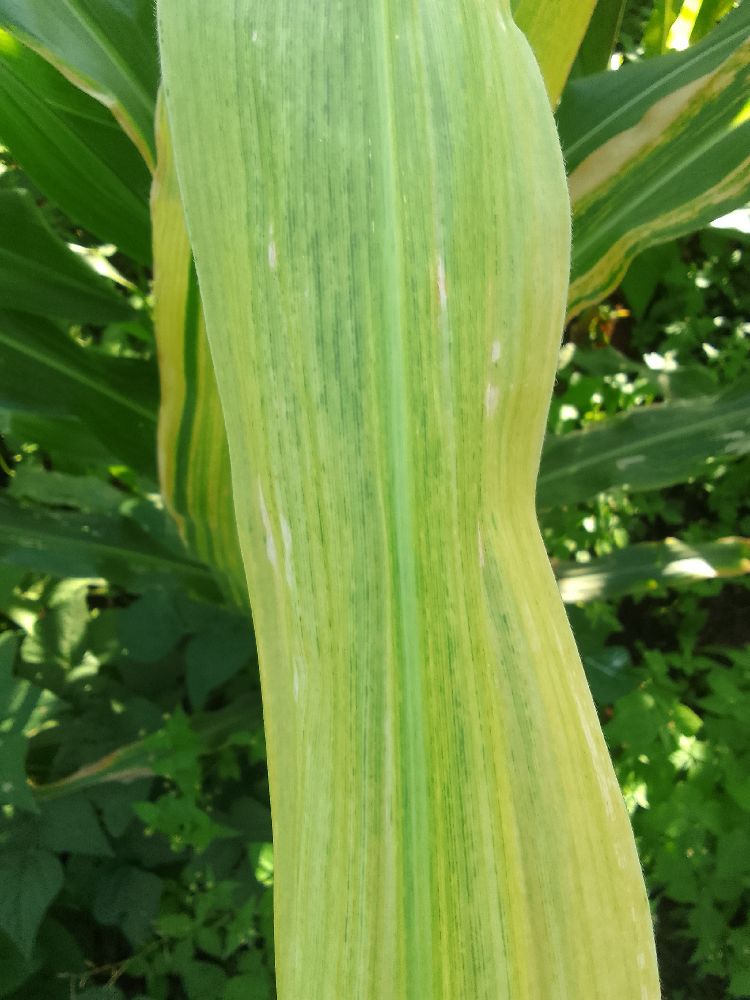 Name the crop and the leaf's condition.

maize, maize lethal necrosis
